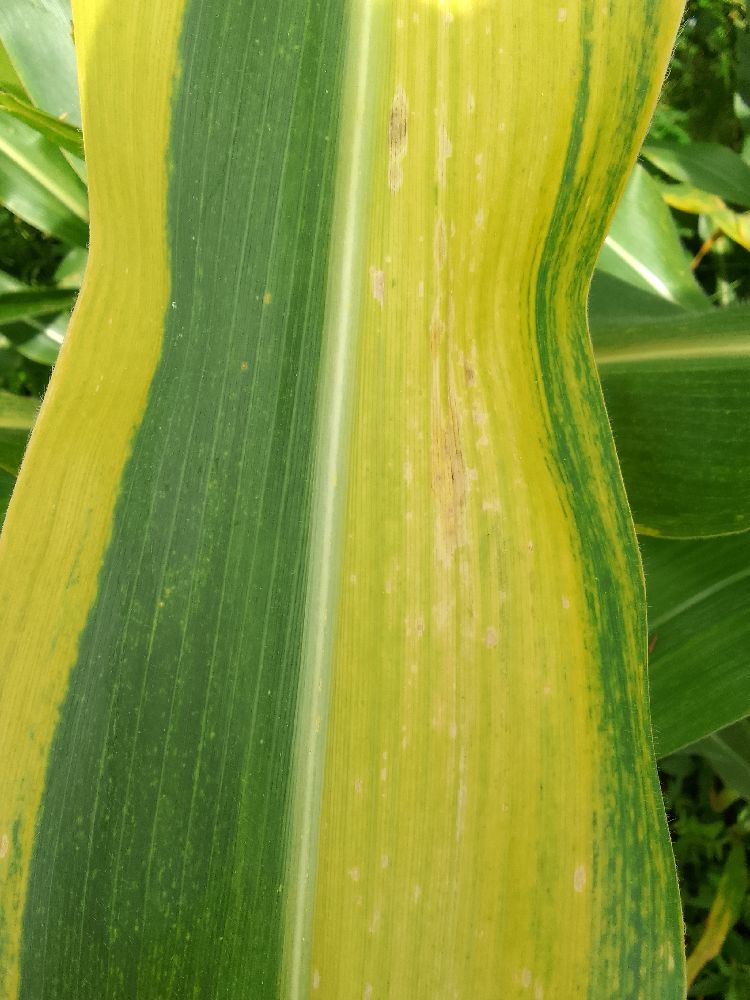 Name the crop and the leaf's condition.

maize, maize lethal necrosis
